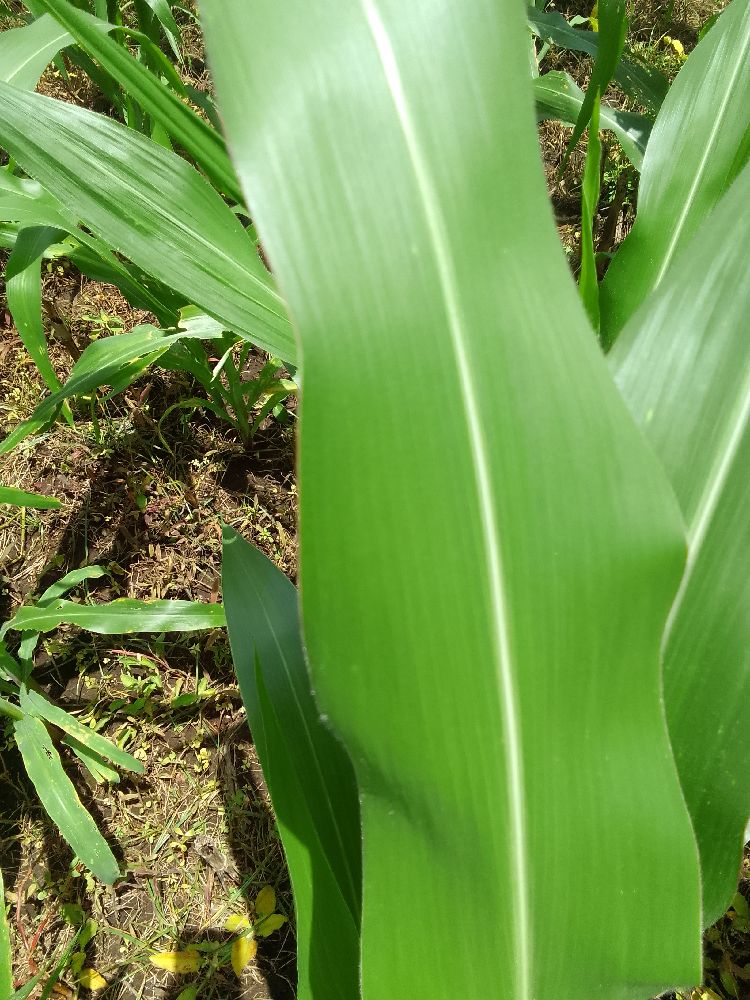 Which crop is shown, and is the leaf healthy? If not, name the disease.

maize, healthy
